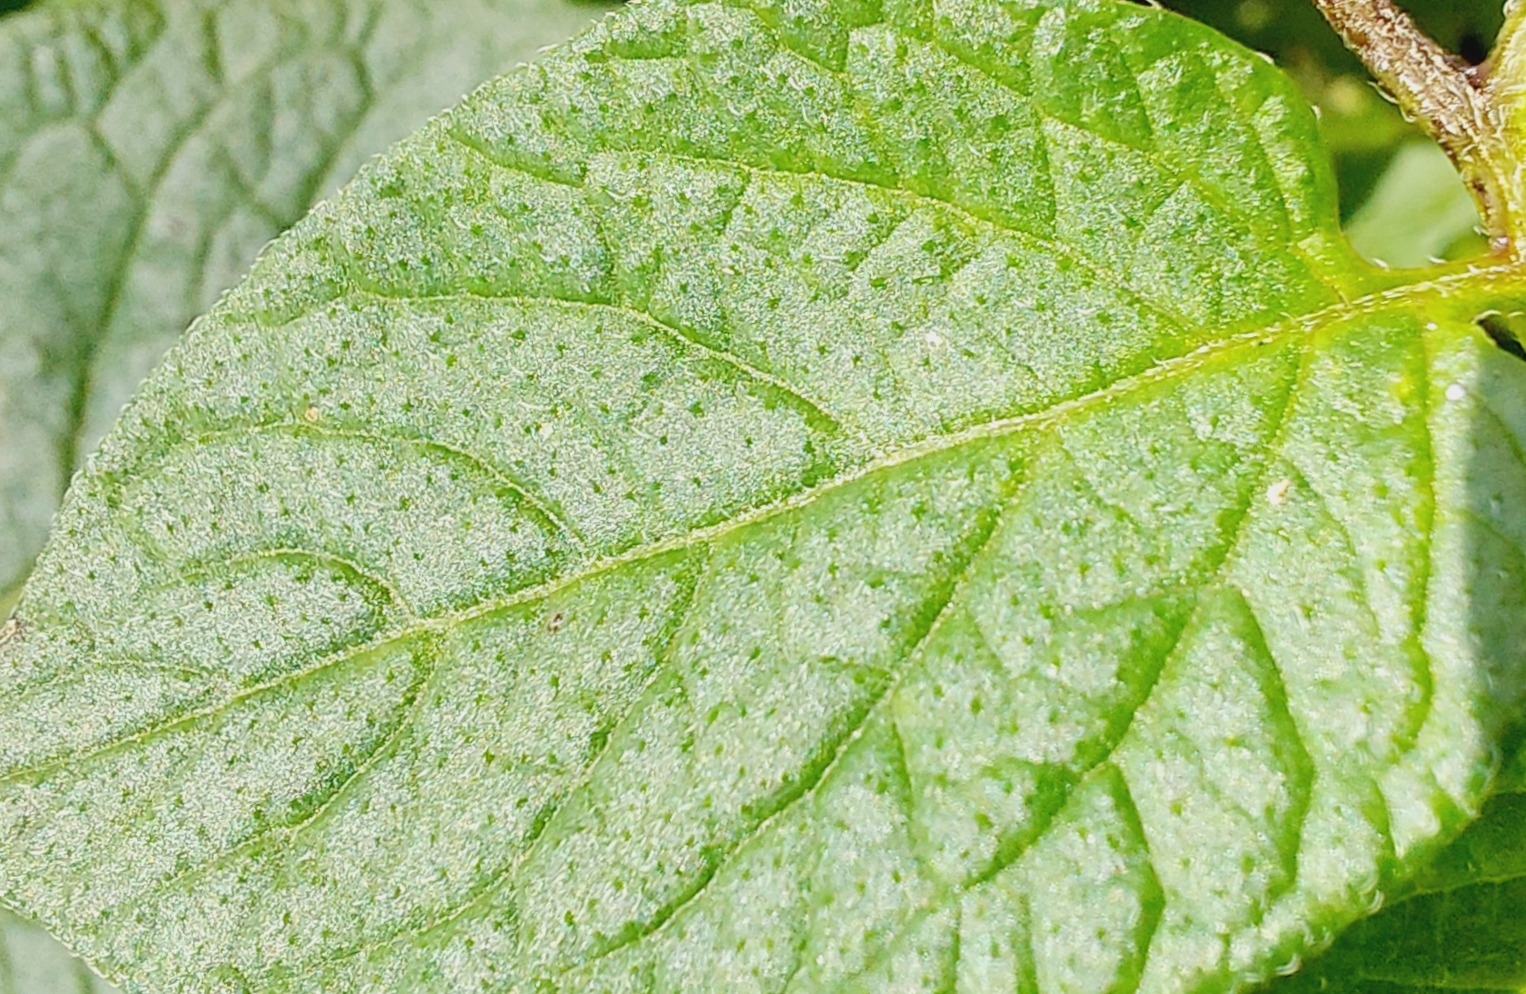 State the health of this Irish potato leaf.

healthy
